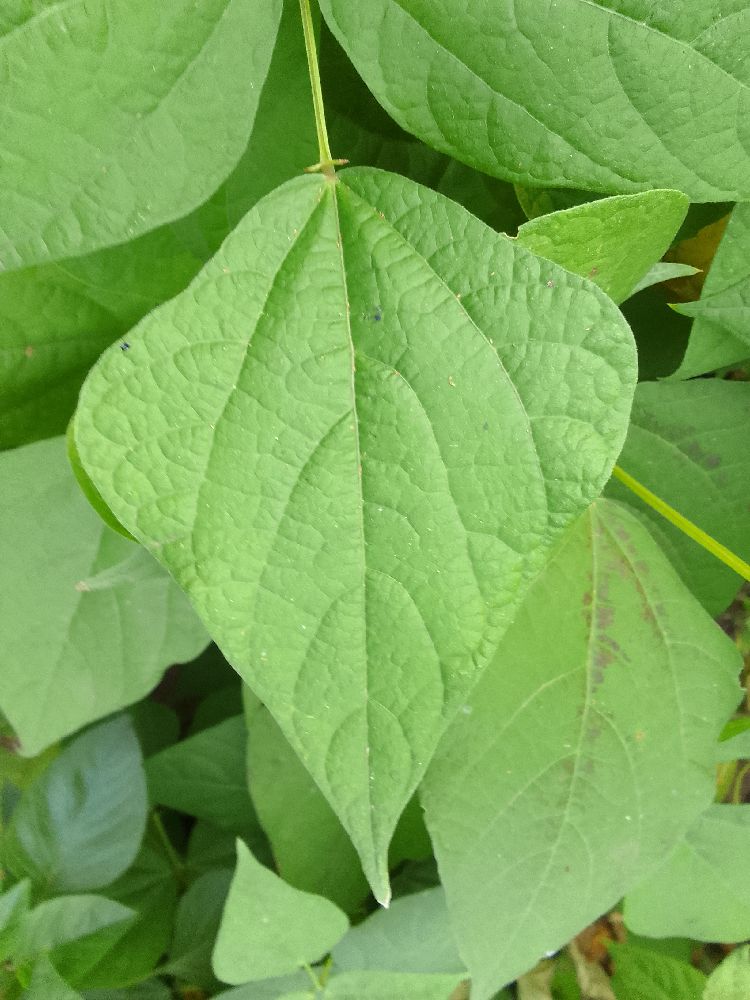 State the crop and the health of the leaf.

common bean, healthy
